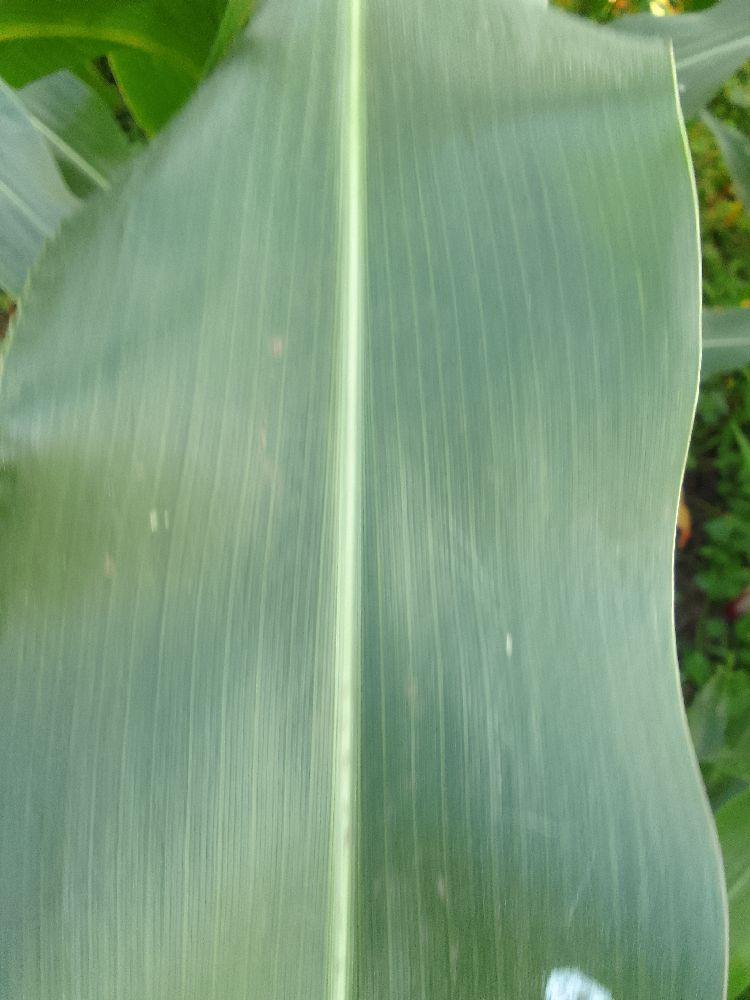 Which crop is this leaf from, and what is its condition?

maize, healthy
